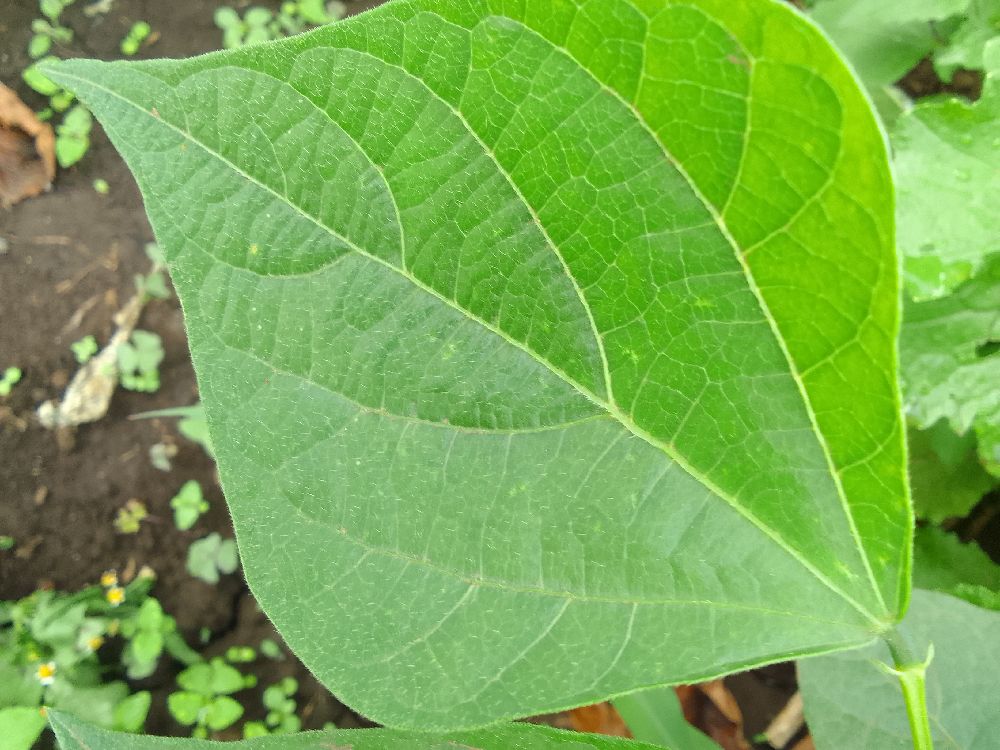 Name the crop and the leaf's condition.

common bean, healthy
